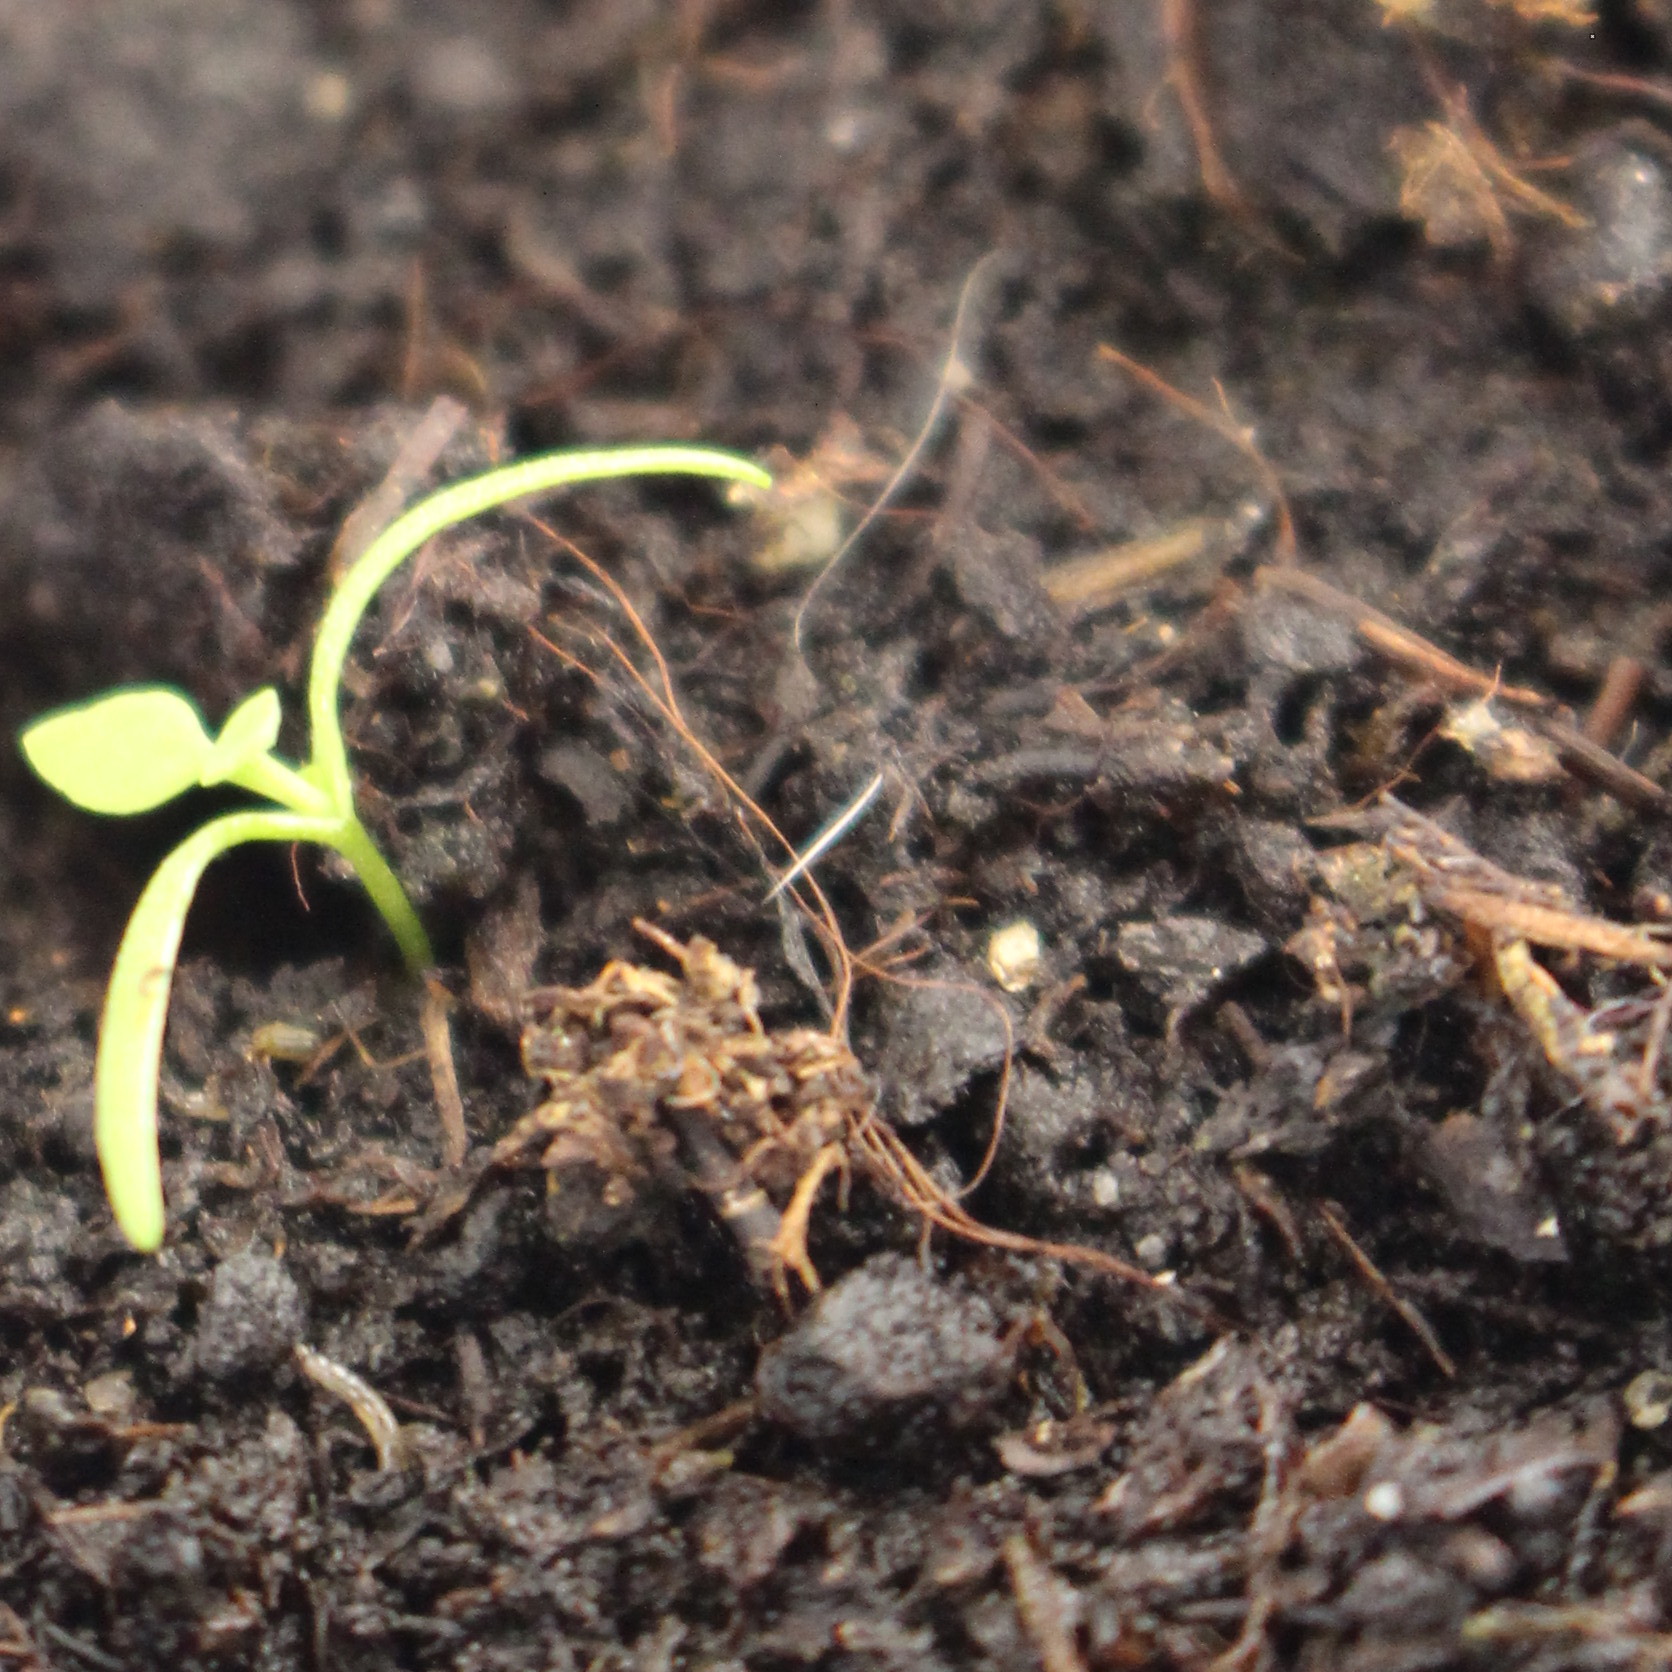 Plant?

Papaver rhoeas
